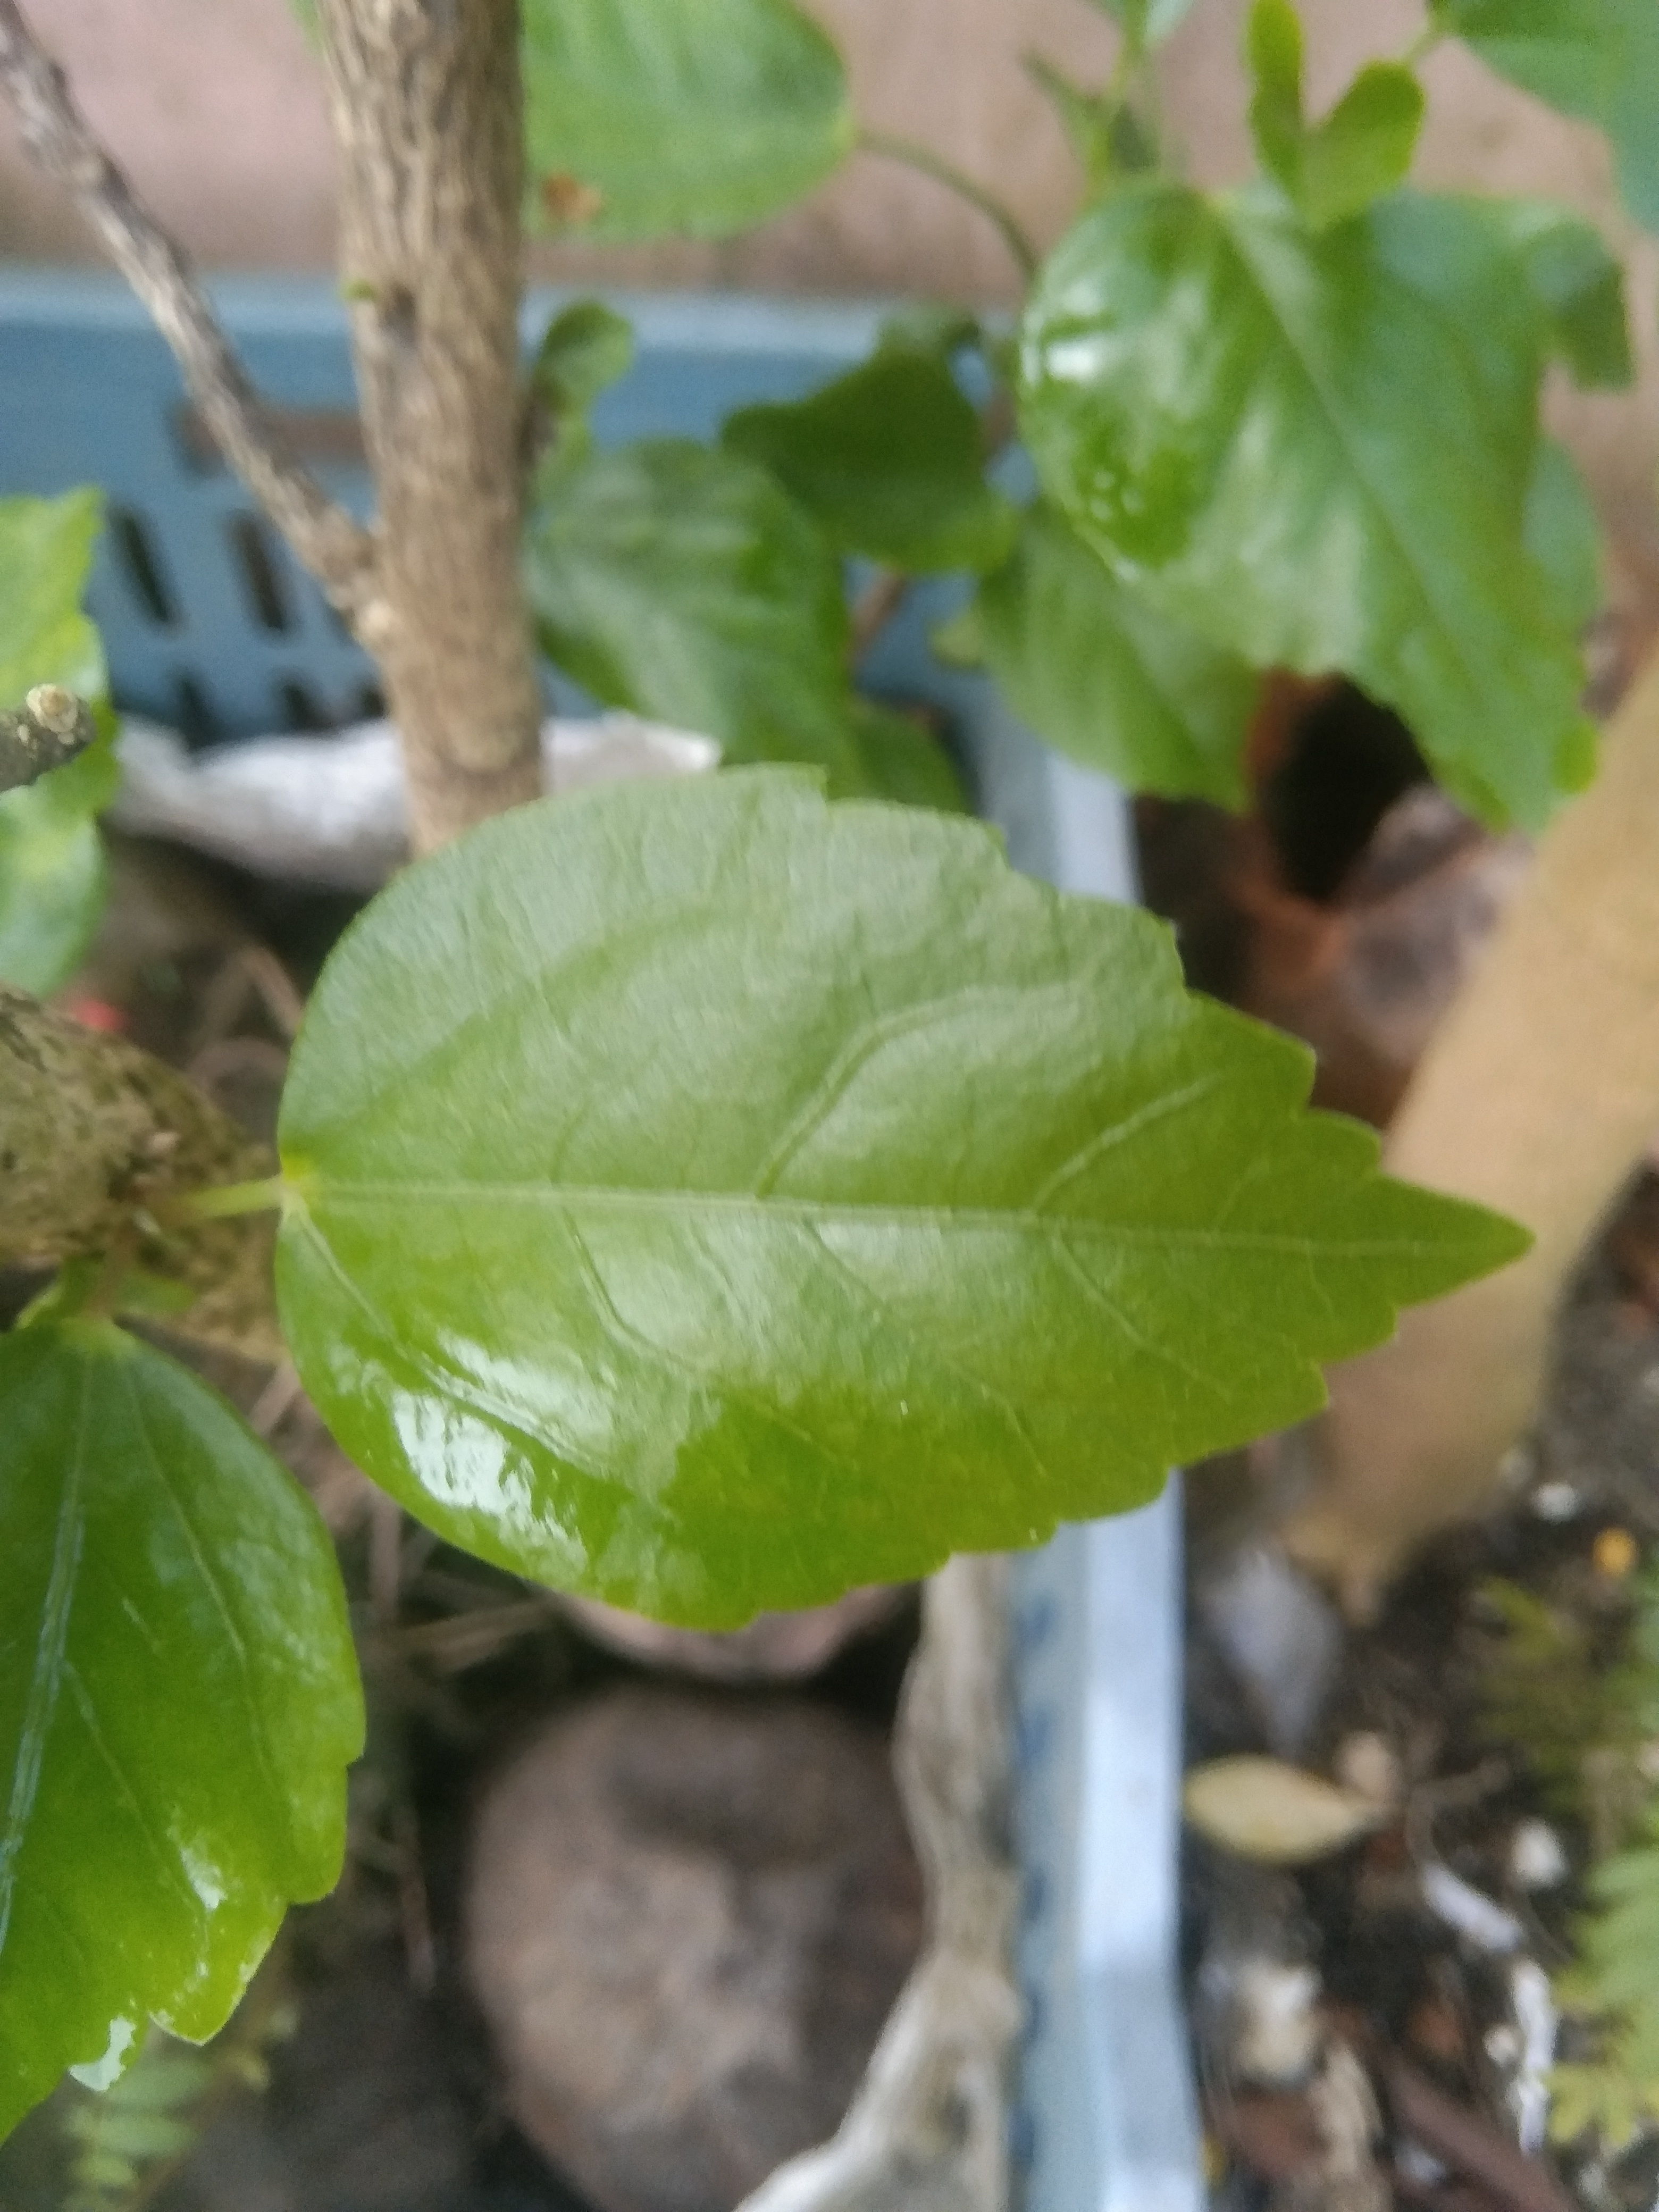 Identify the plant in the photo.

hibiscus
